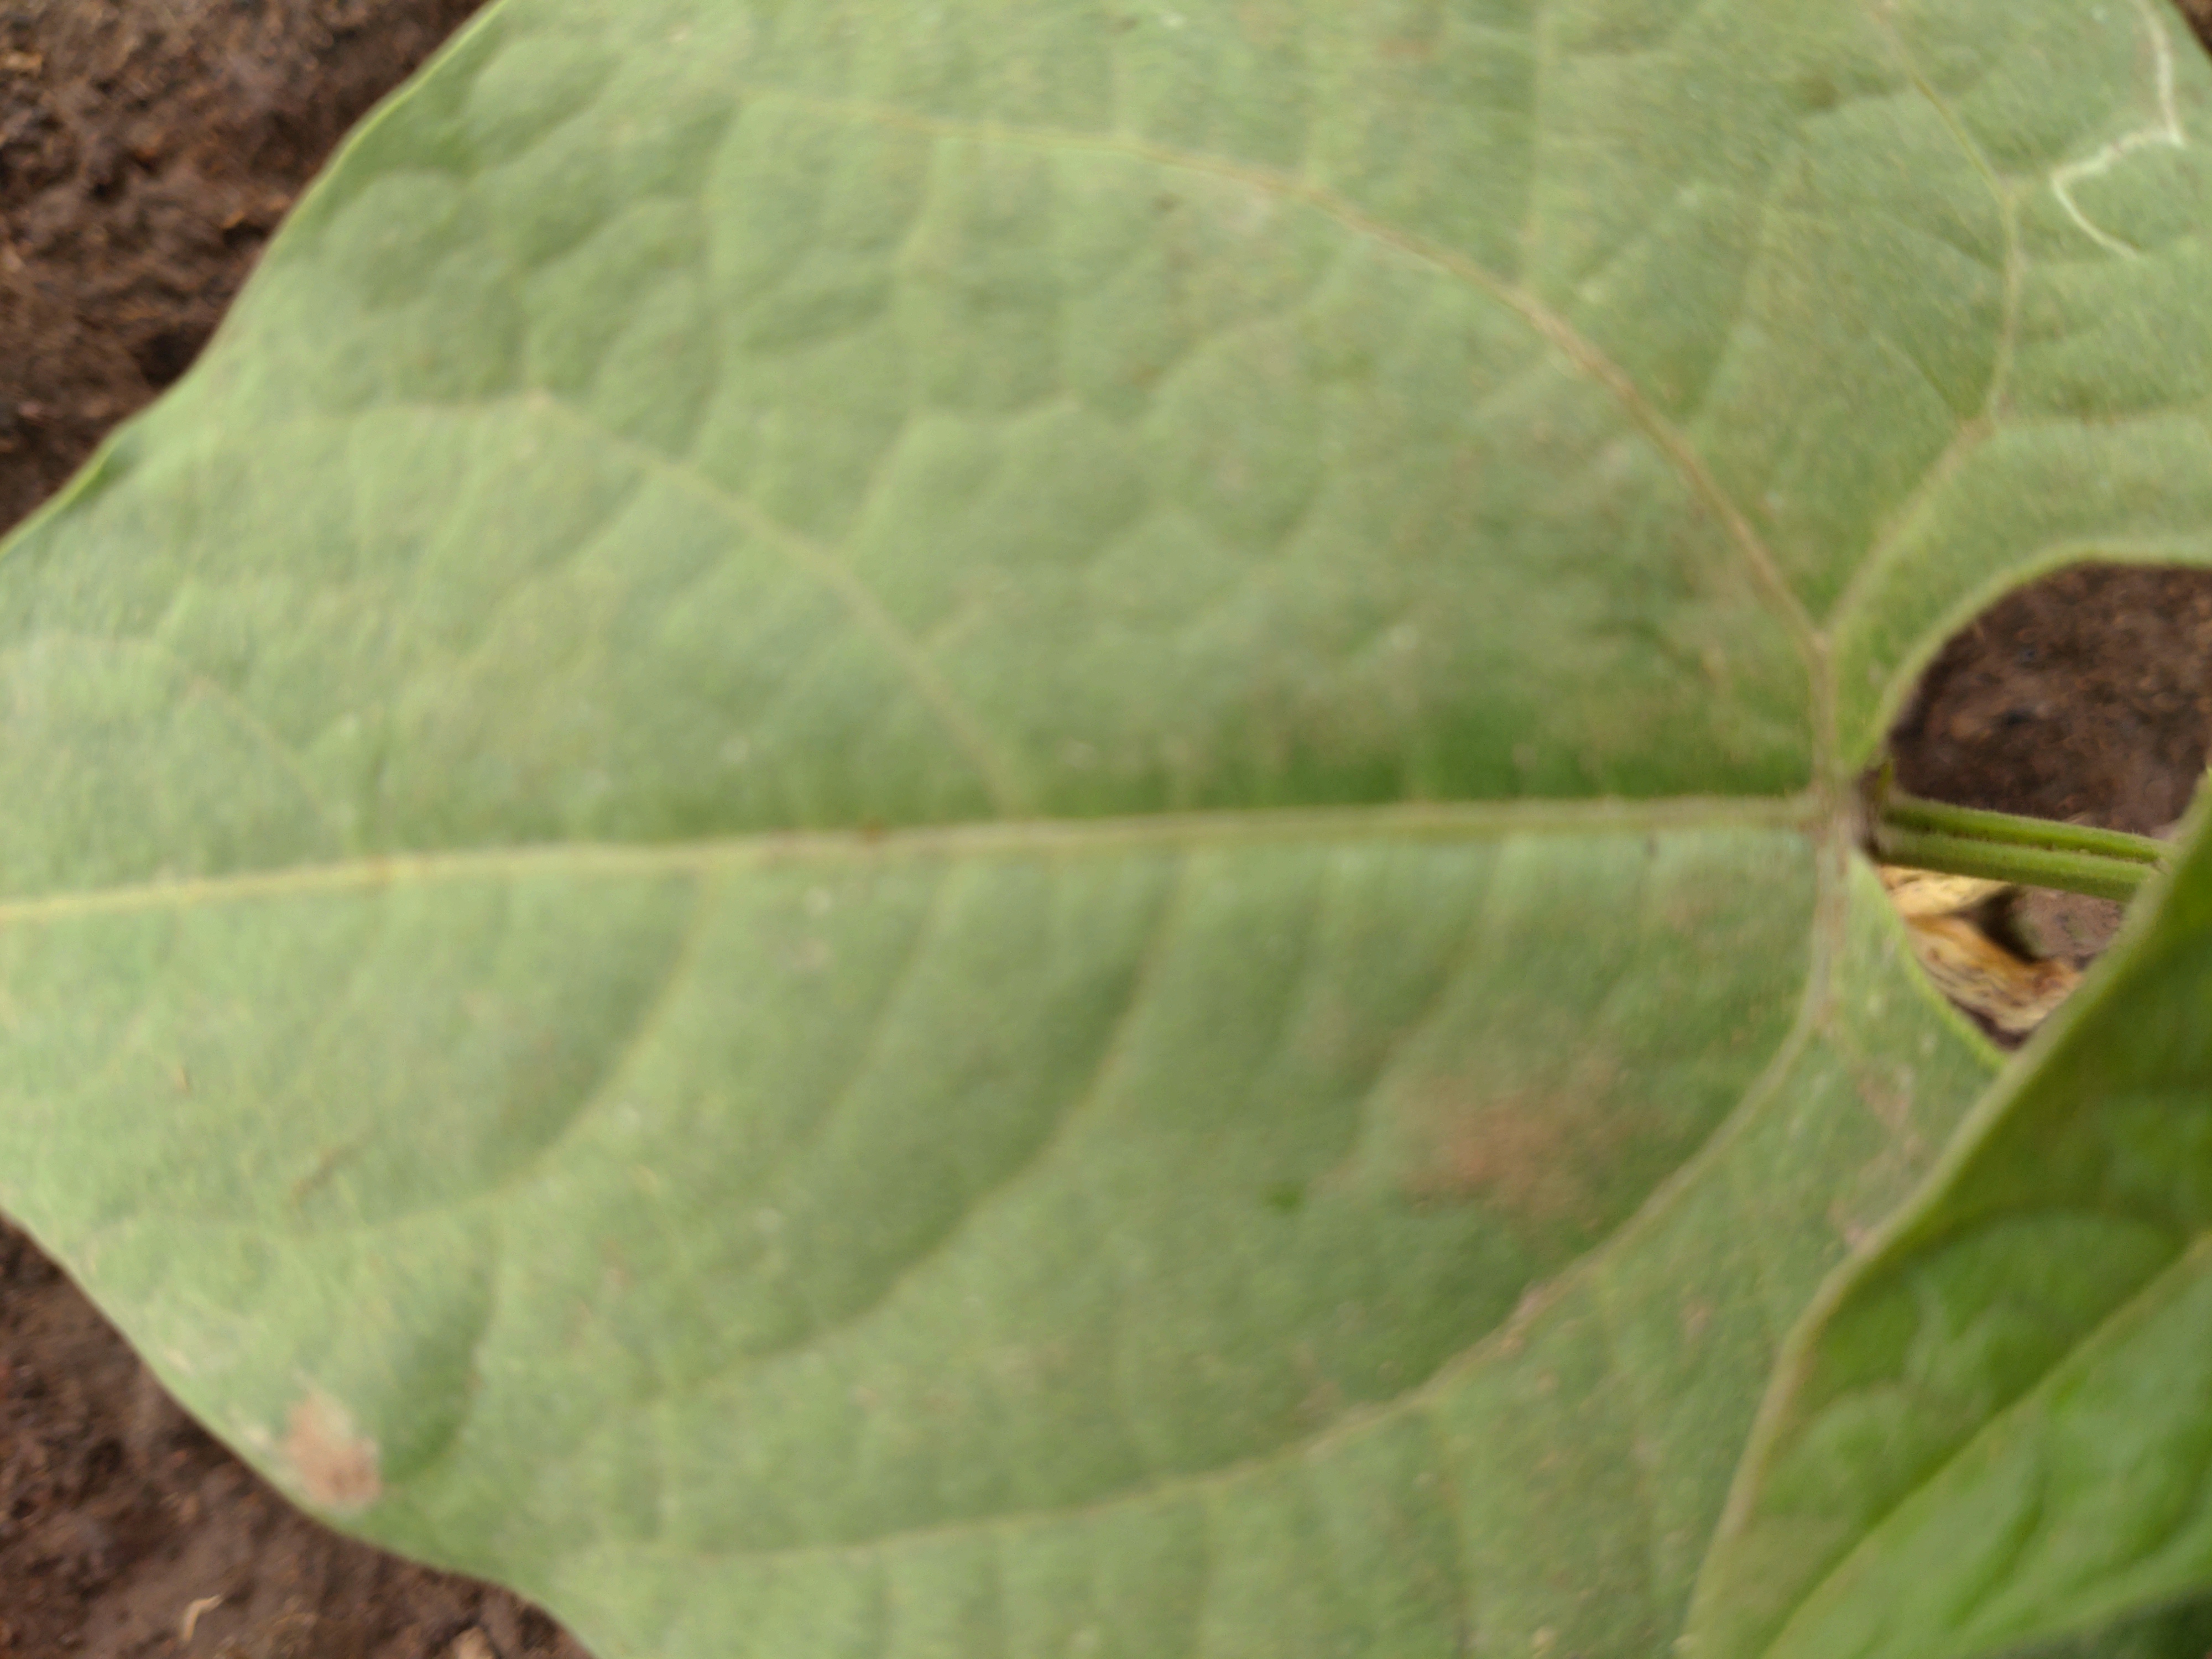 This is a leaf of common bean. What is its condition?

healthy
